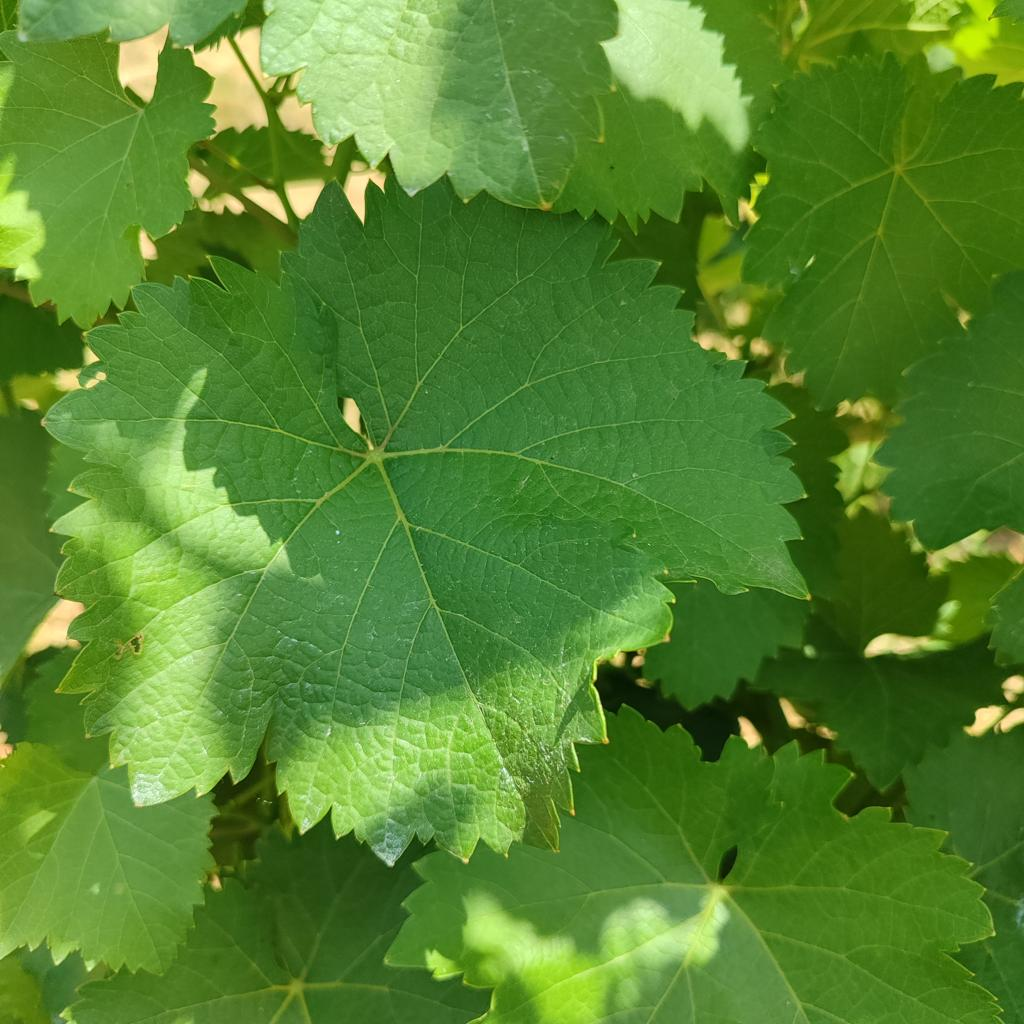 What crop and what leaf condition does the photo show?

grapevine, healthy
